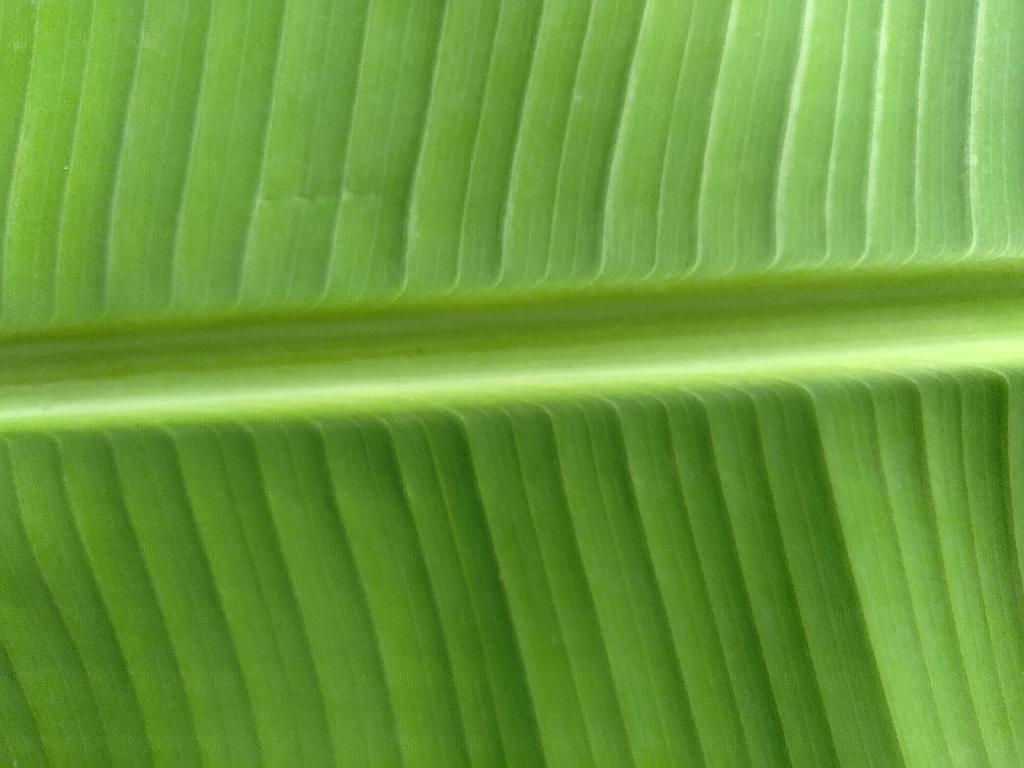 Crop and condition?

banana, healthy
